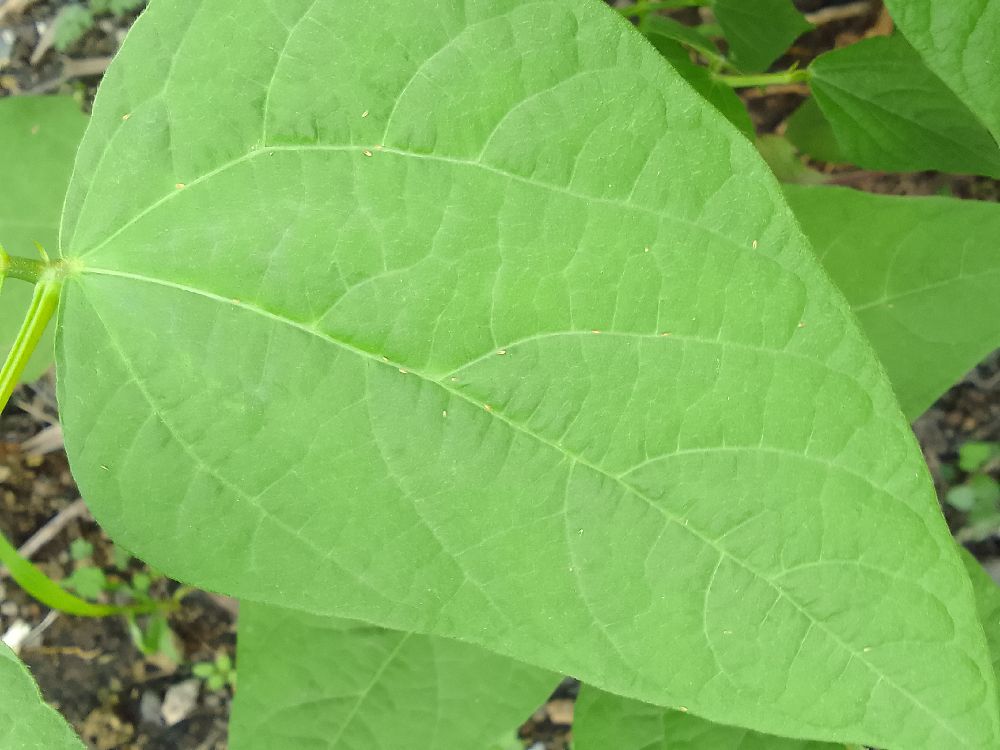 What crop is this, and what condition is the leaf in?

common bean, healthy
